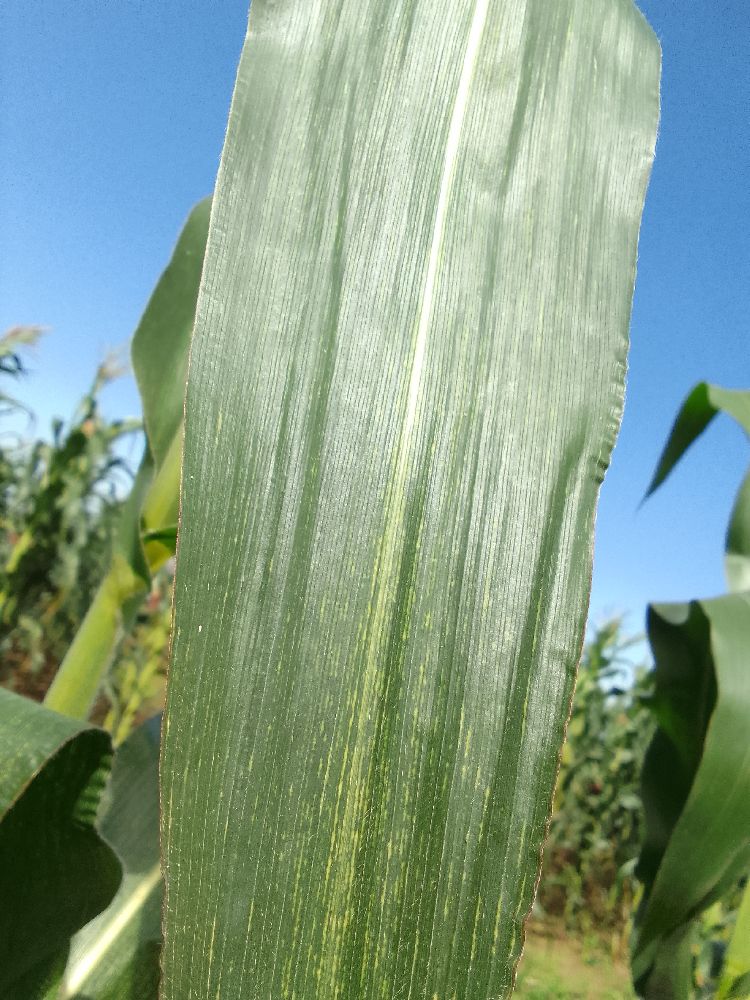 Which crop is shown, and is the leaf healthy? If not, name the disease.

maize, maize streak virus
